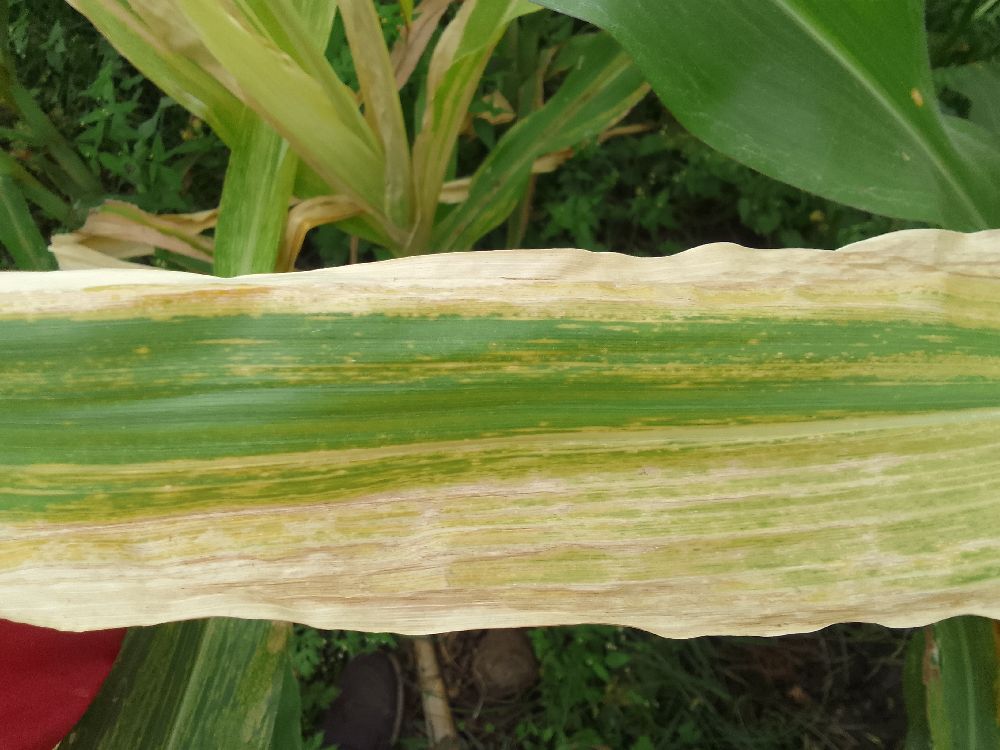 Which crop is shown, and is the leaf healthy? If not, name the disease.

maize, maize lethal necrosis
